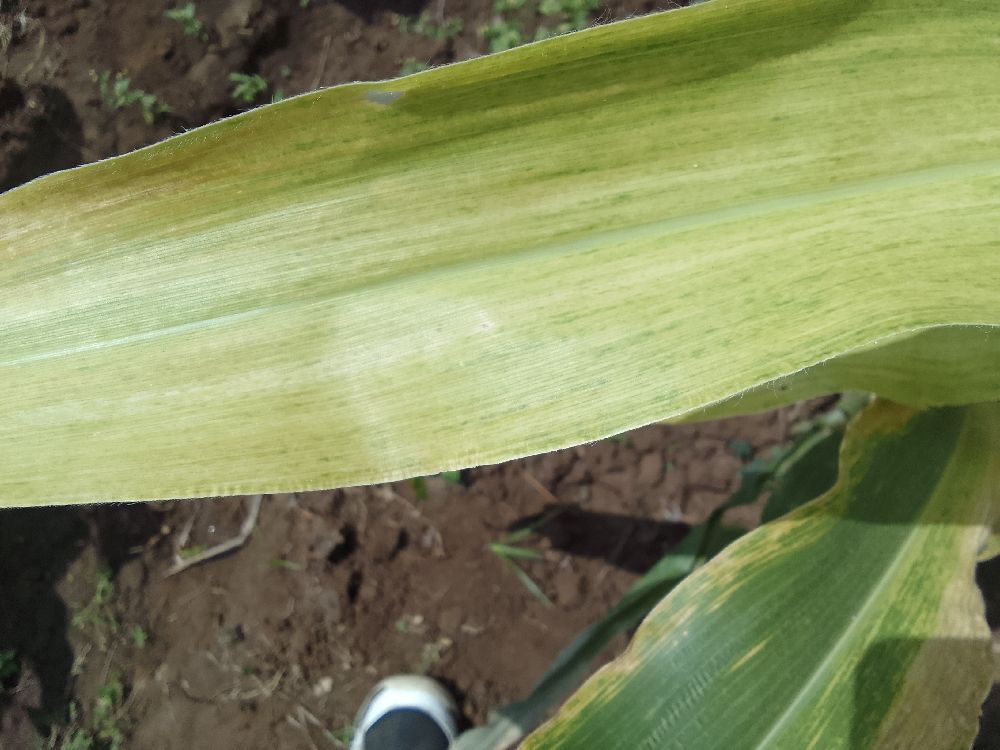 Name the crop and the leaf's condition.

maize, maize lethal necrosis
